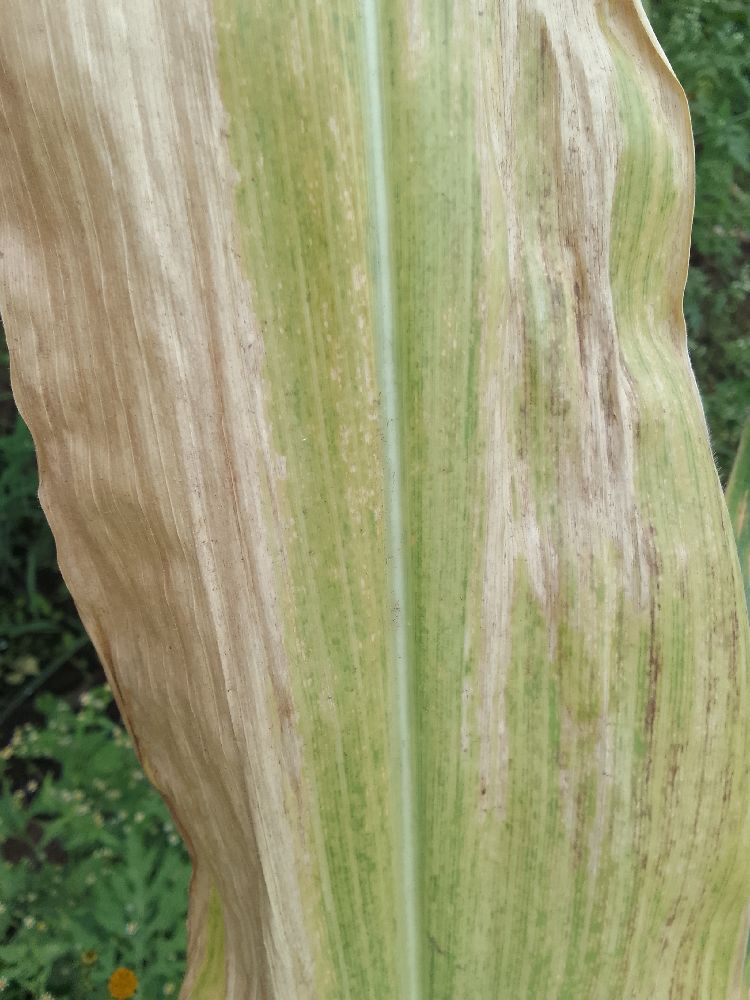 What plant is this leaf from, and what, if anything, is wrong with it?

maize, maize lethal necrosis
